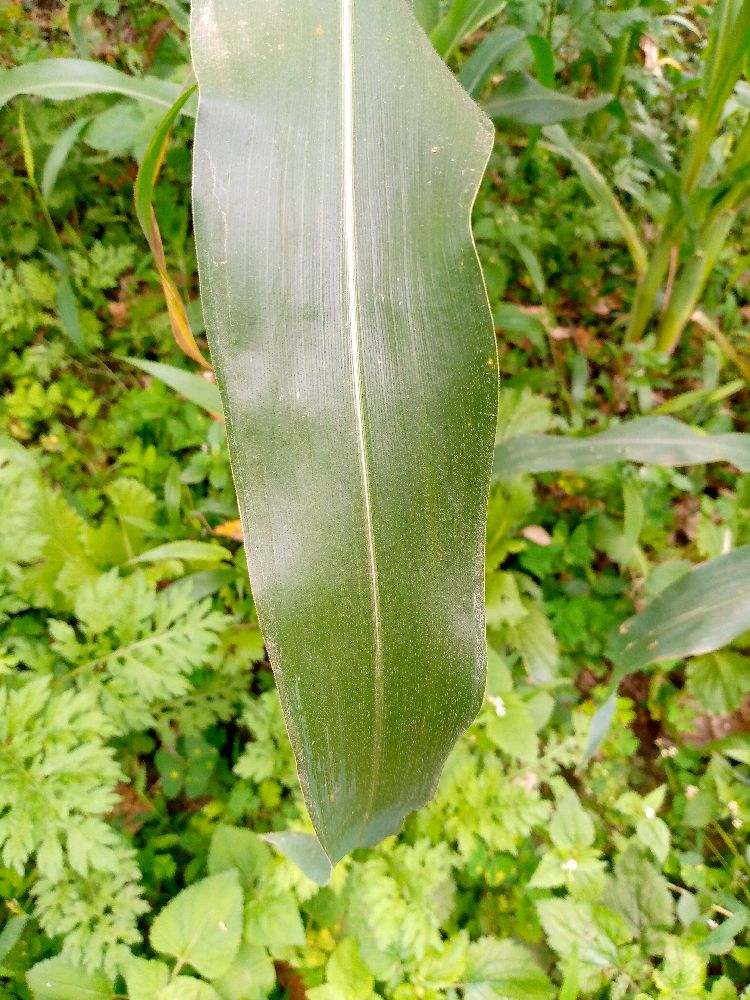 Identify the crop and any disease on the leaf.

maize, healthy
